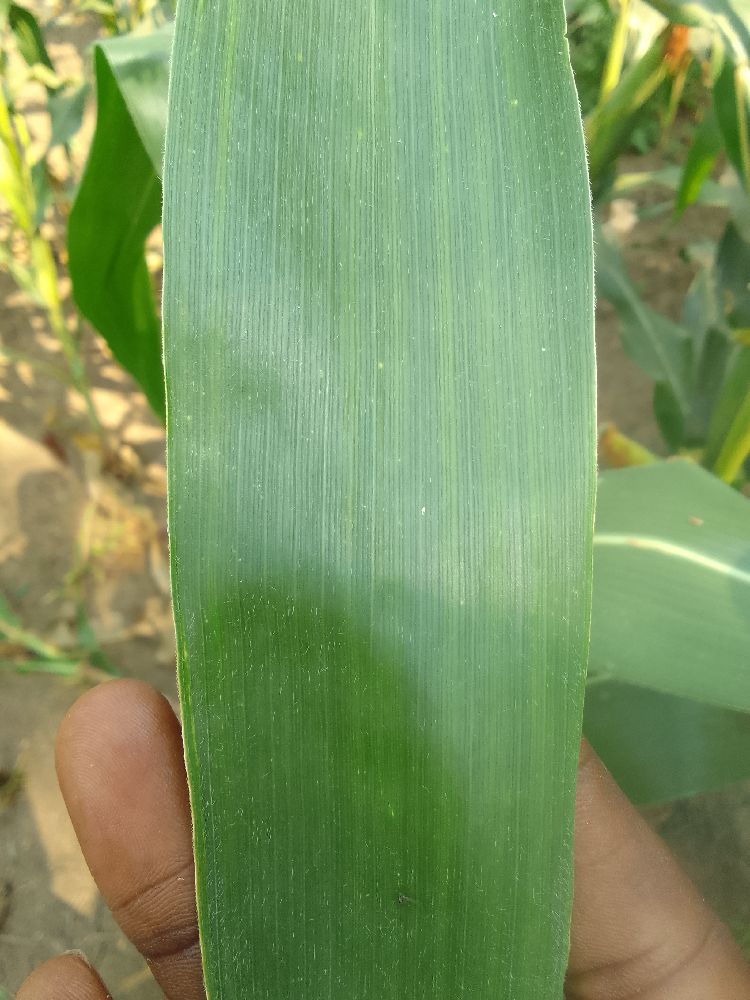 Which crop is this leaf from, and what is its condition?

maize, healthy
